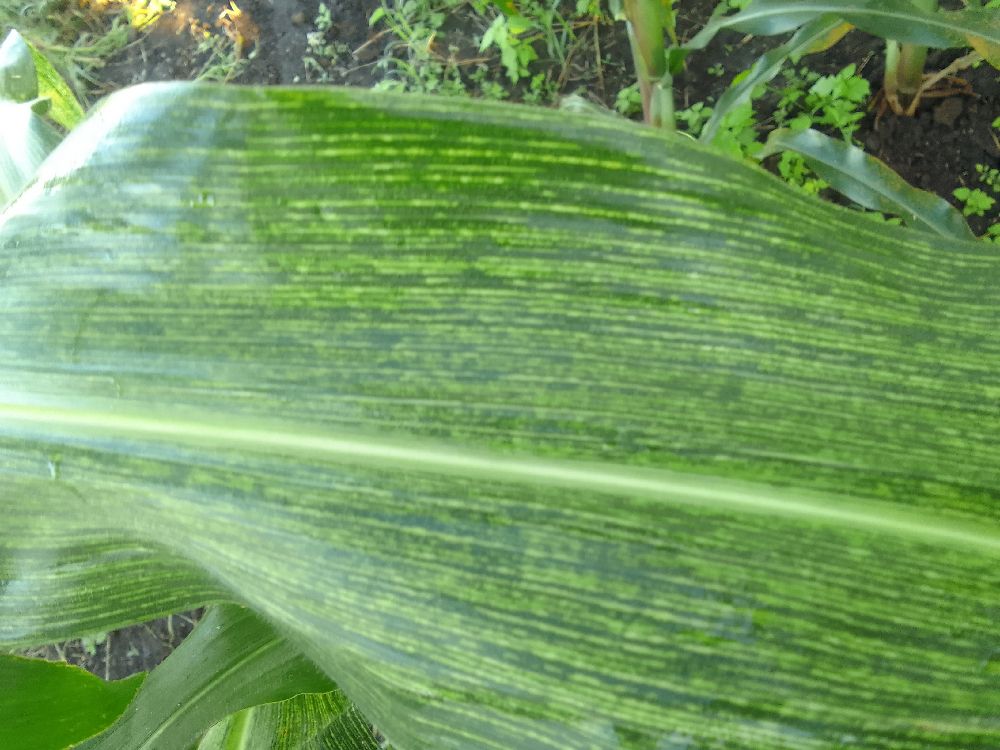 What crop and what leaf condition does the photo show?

maize, maize streak virus
